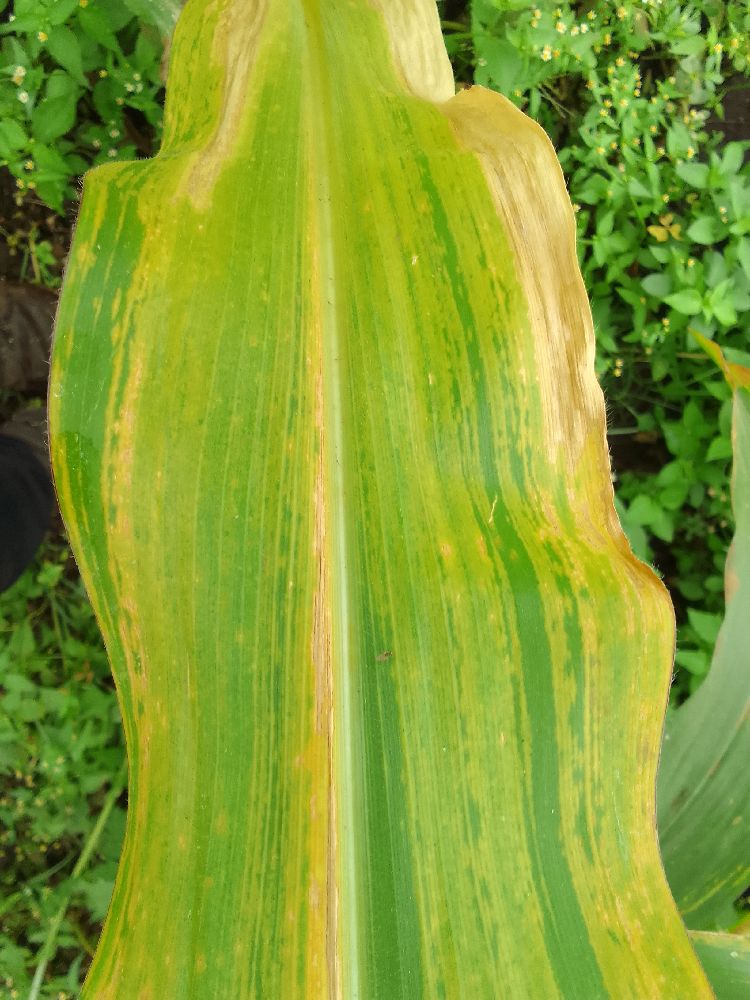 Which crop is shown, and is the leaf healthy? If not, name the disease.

maize, maize lethal necrosis
